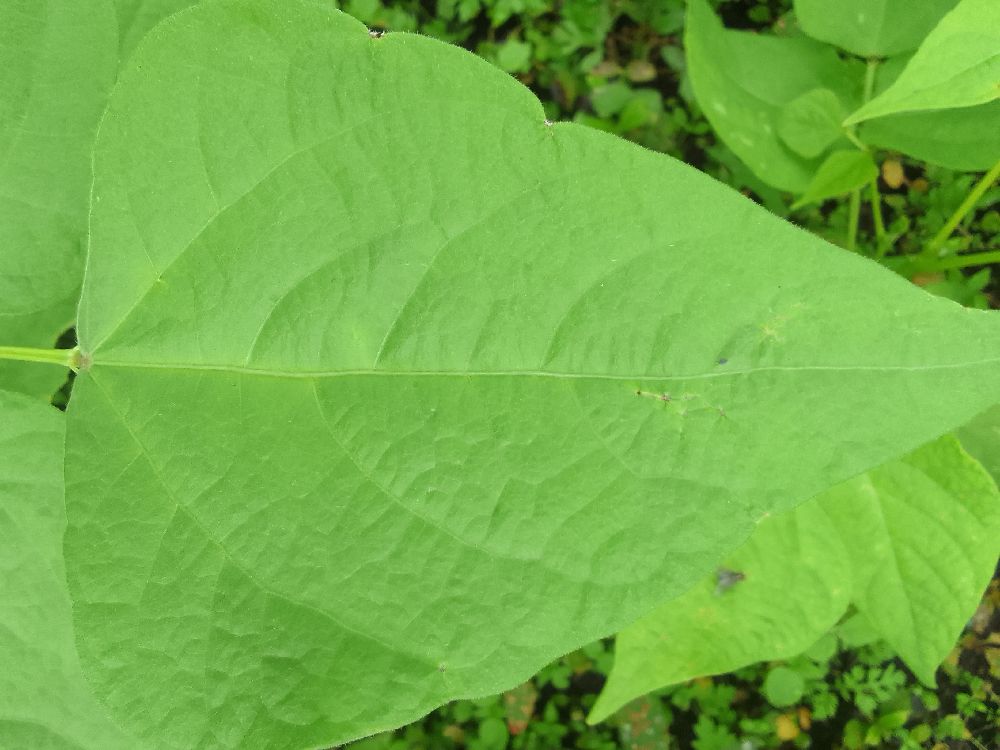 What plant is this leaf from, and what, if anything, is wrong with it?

common bean, healthy
